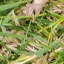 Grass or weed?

grass
